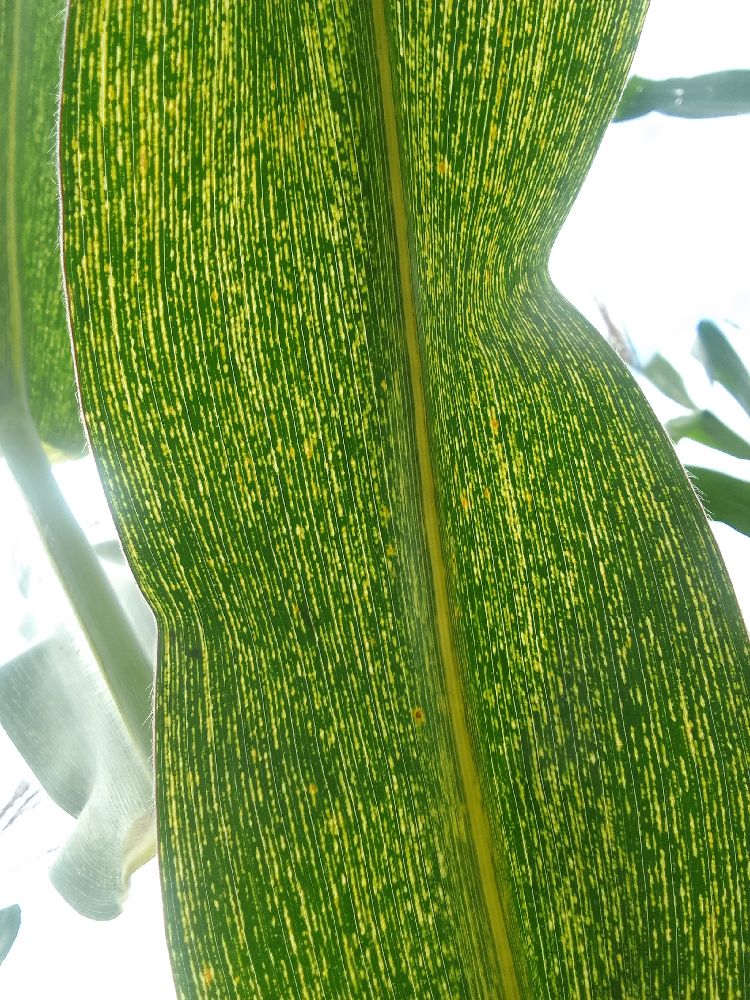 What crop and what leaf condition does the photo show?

maize, maize streak virus
